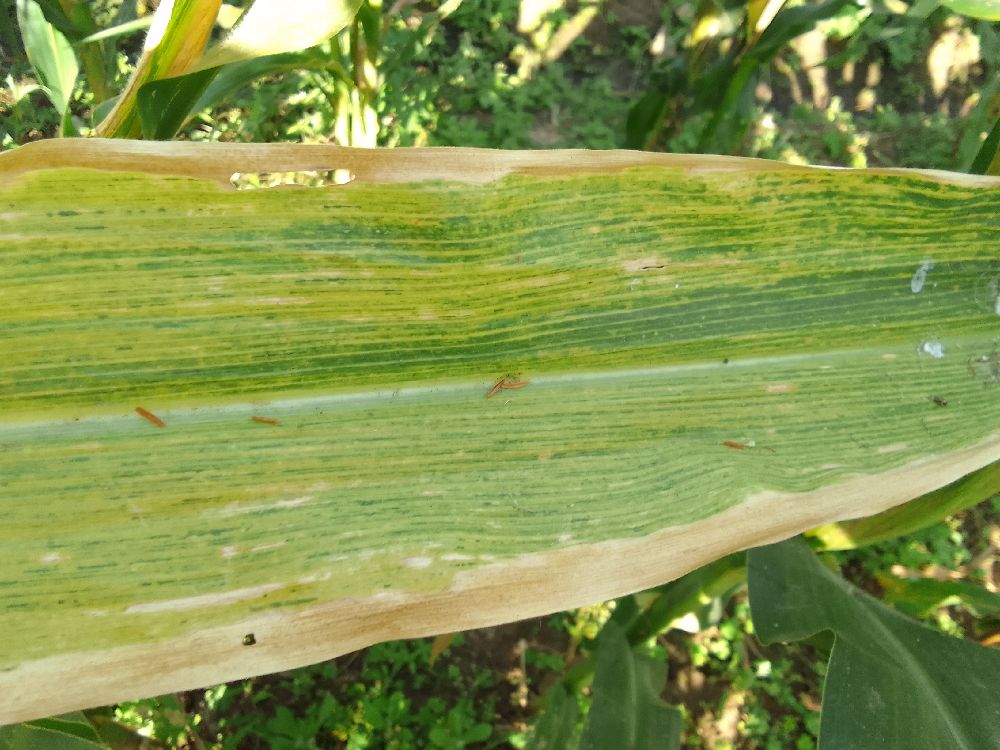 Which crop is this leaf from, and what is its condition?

maize, maize lethal necrosis
